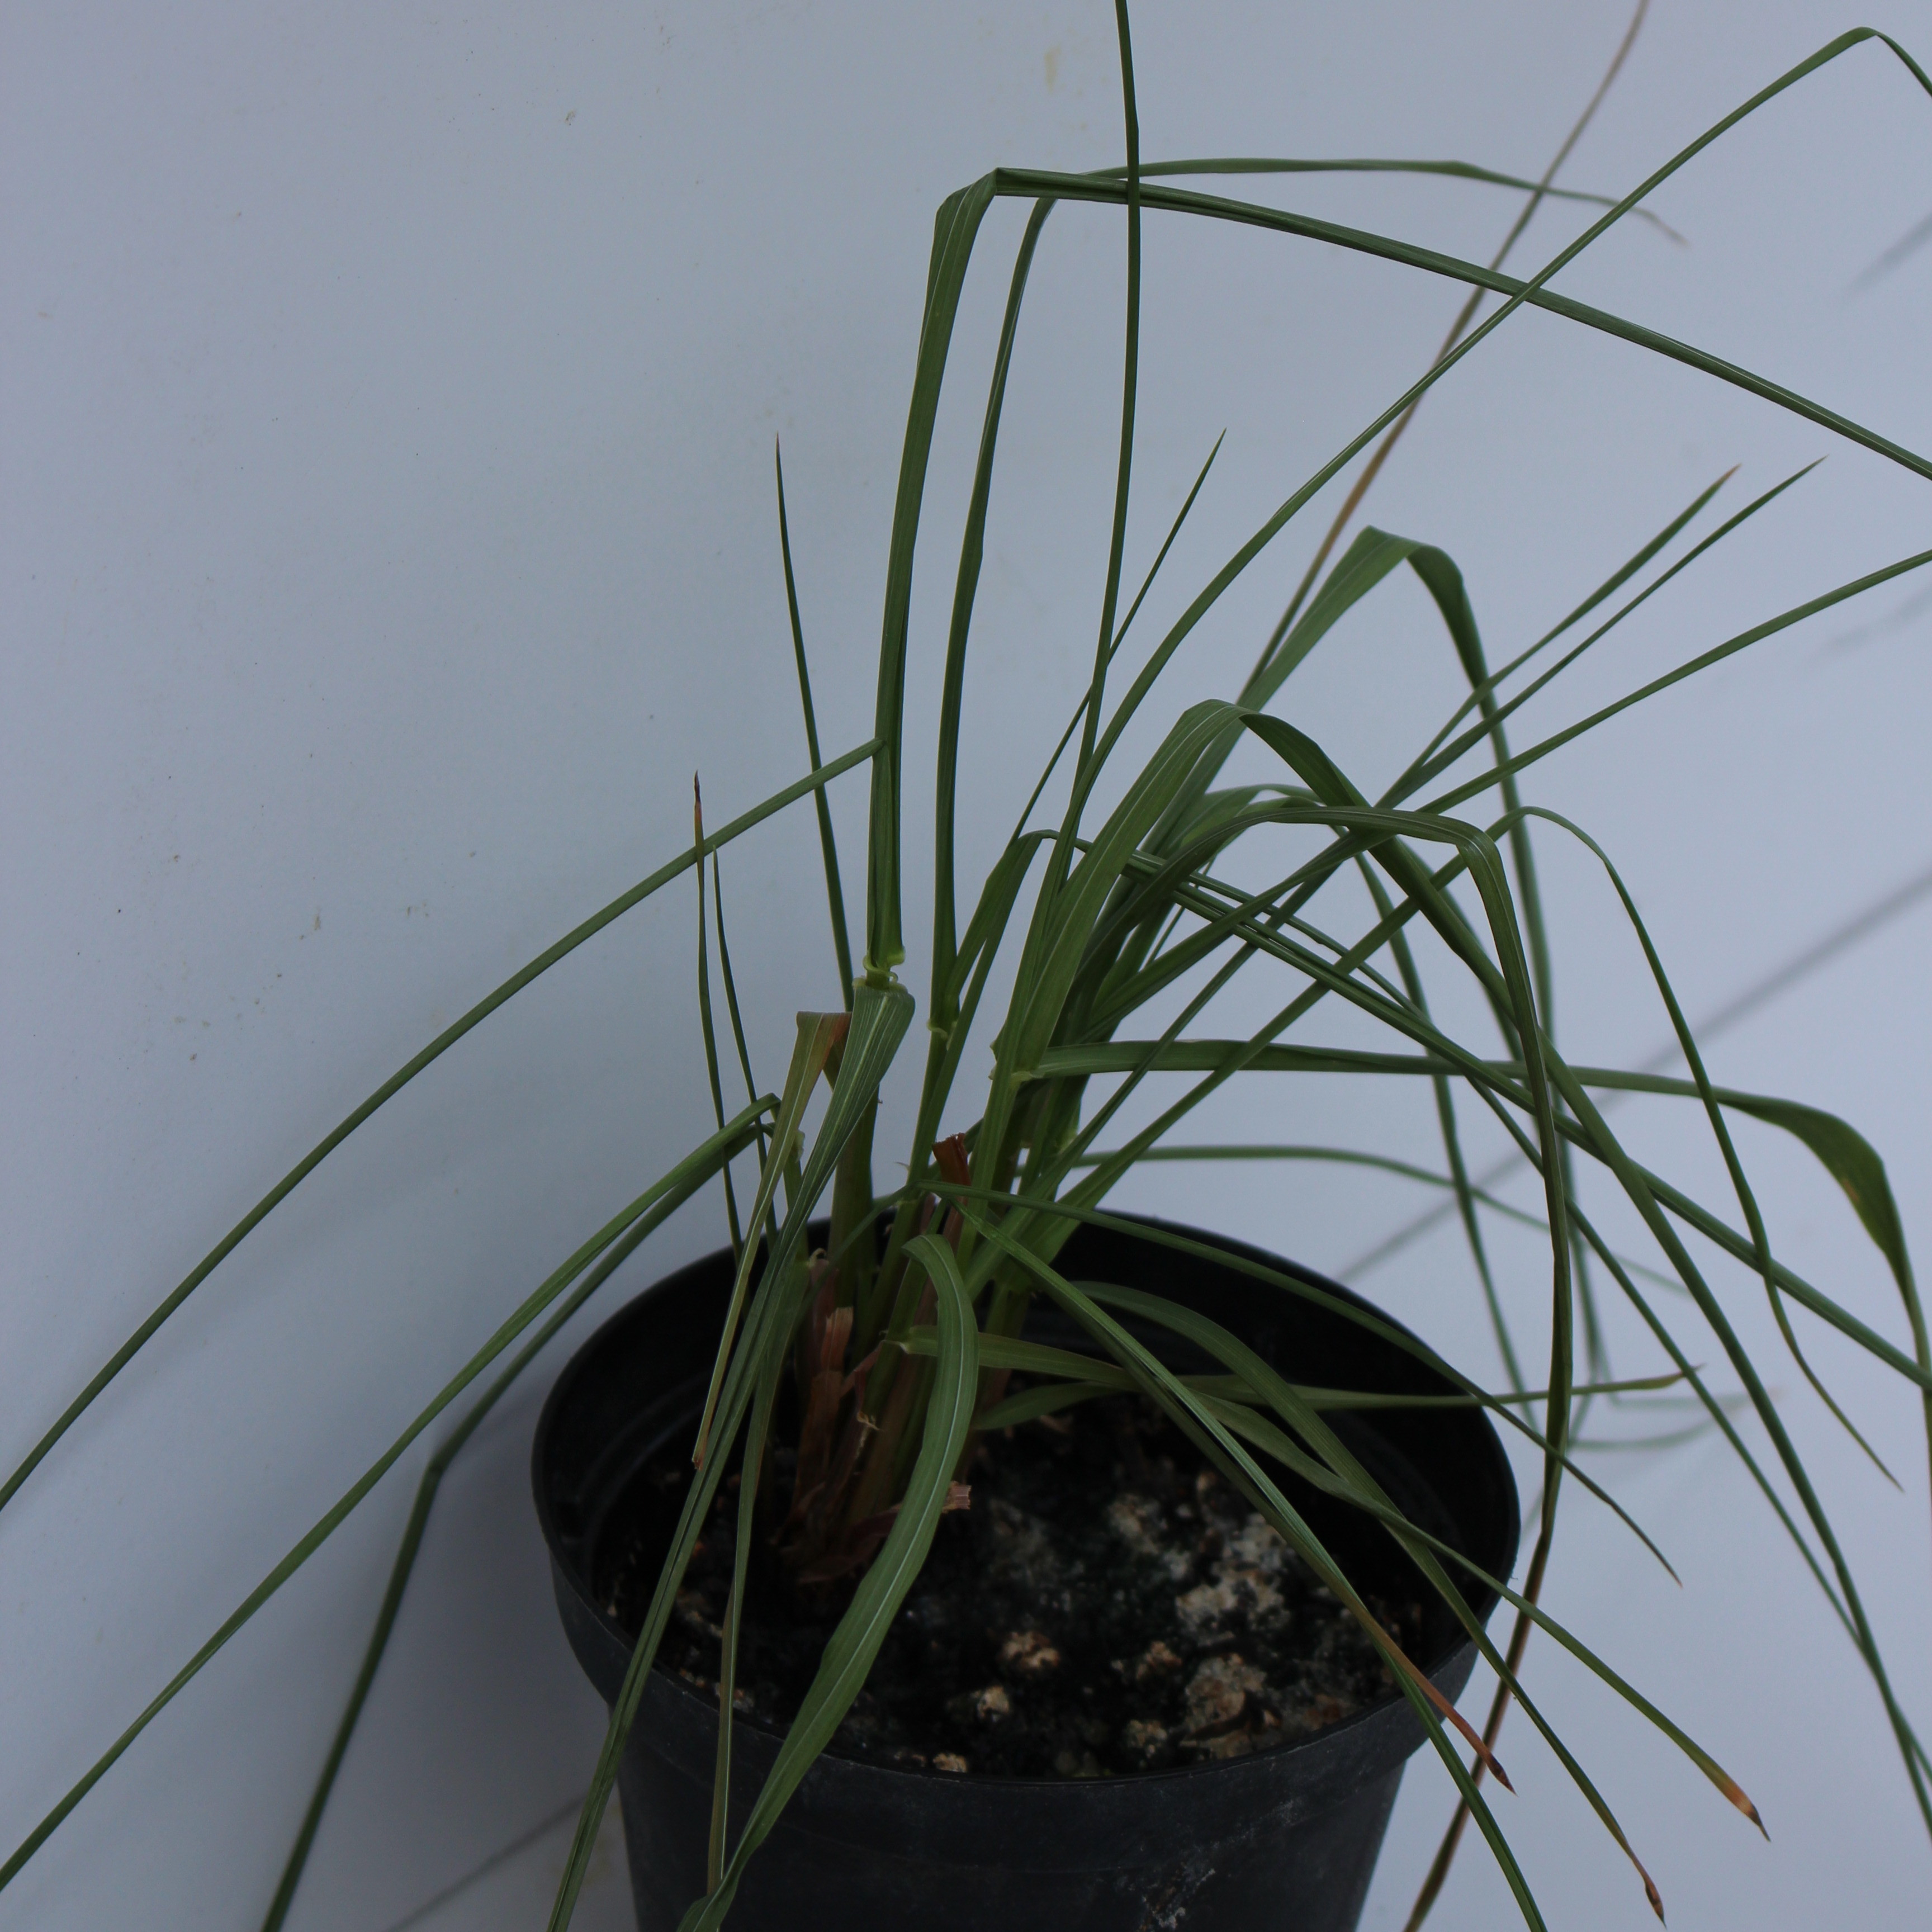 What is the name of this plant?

Lolium multiflorum
